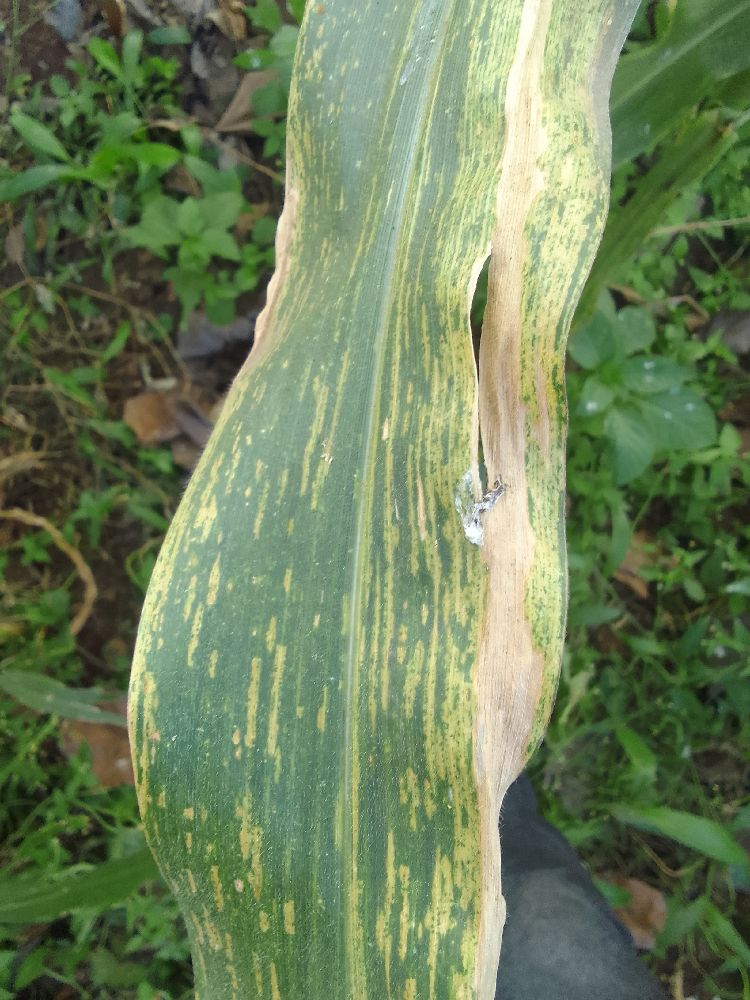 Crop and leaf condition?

maize, maize lethal necrosis
